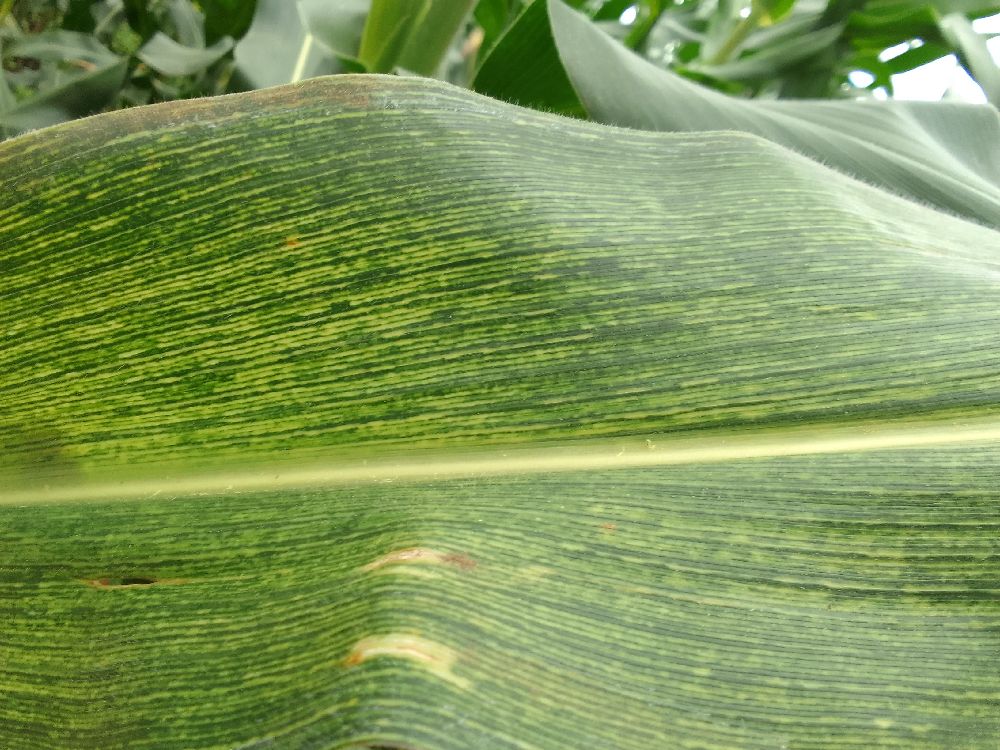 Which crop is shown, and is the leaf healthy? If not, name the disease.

maize, maize streak virus
